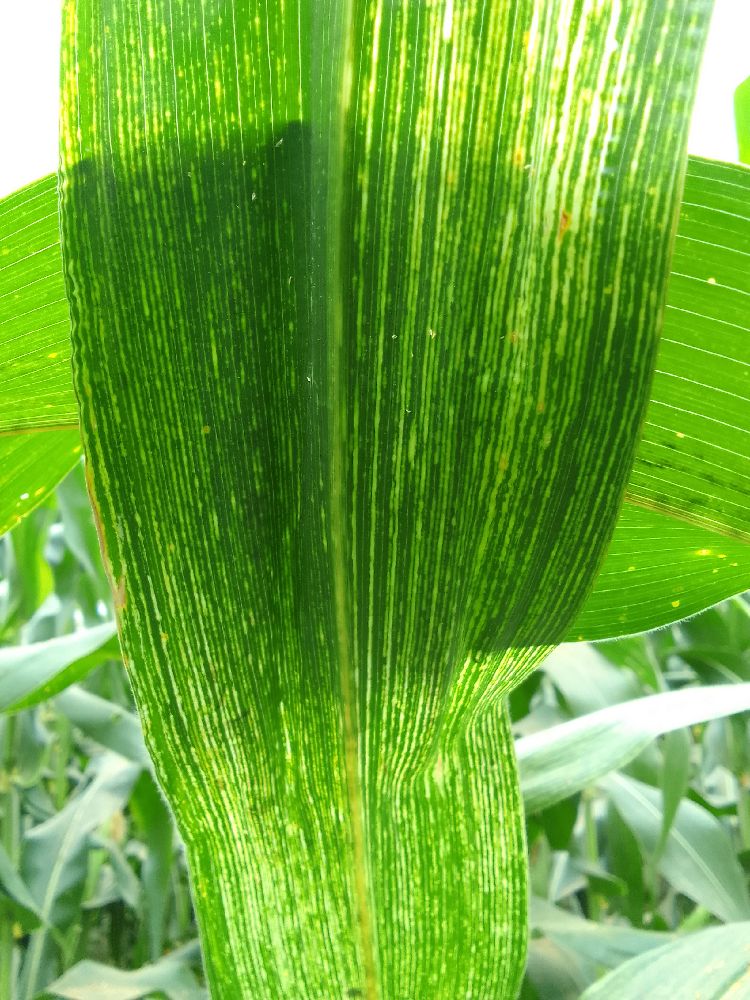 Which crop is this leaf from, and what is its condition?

maize, maize streak virus
